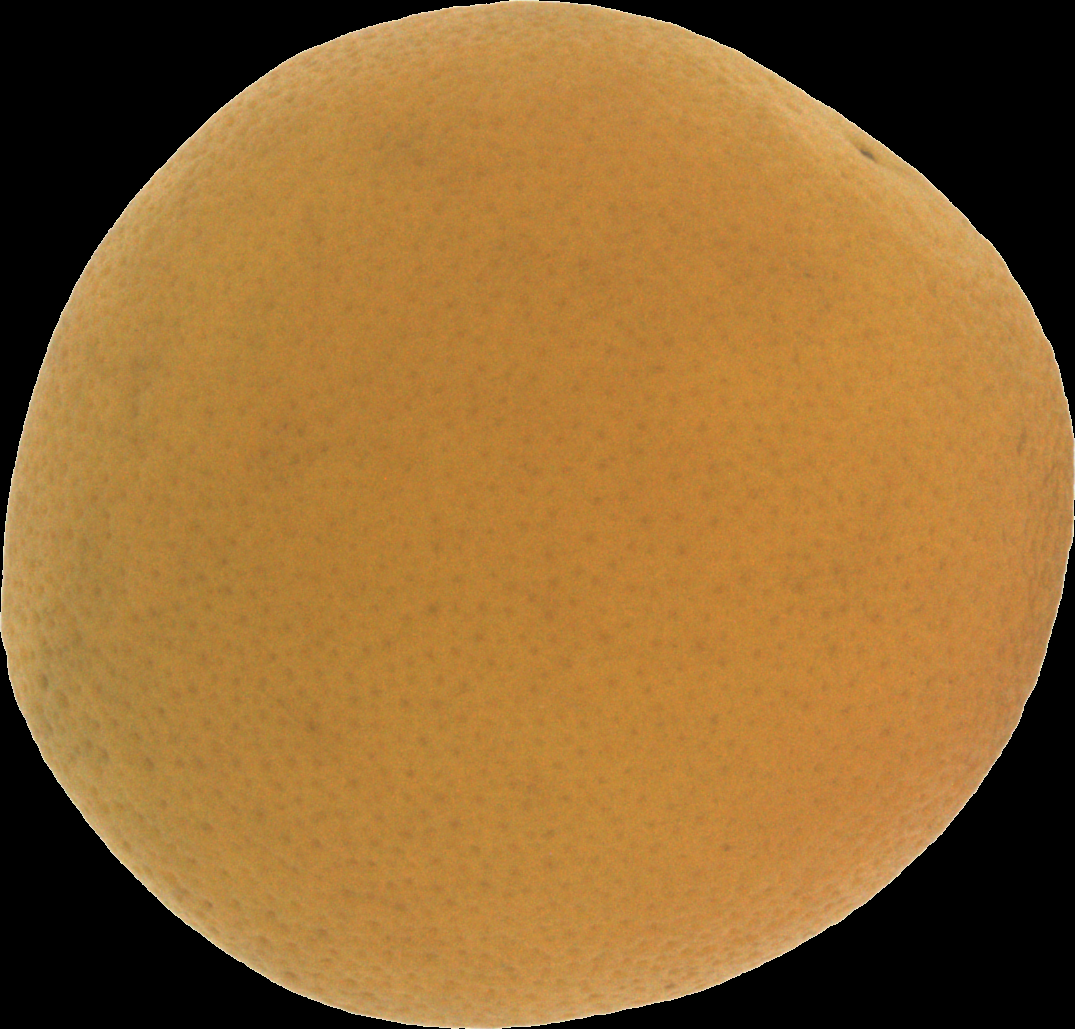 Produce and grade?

orange, bad
